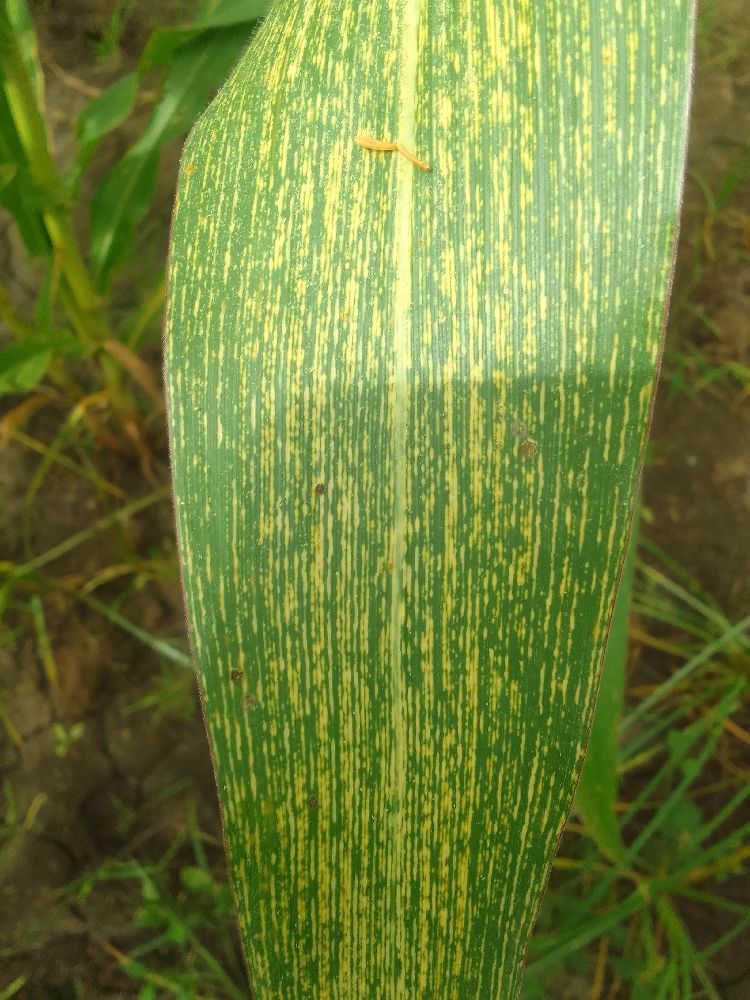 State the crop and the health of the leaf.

maize, maize streak virus
